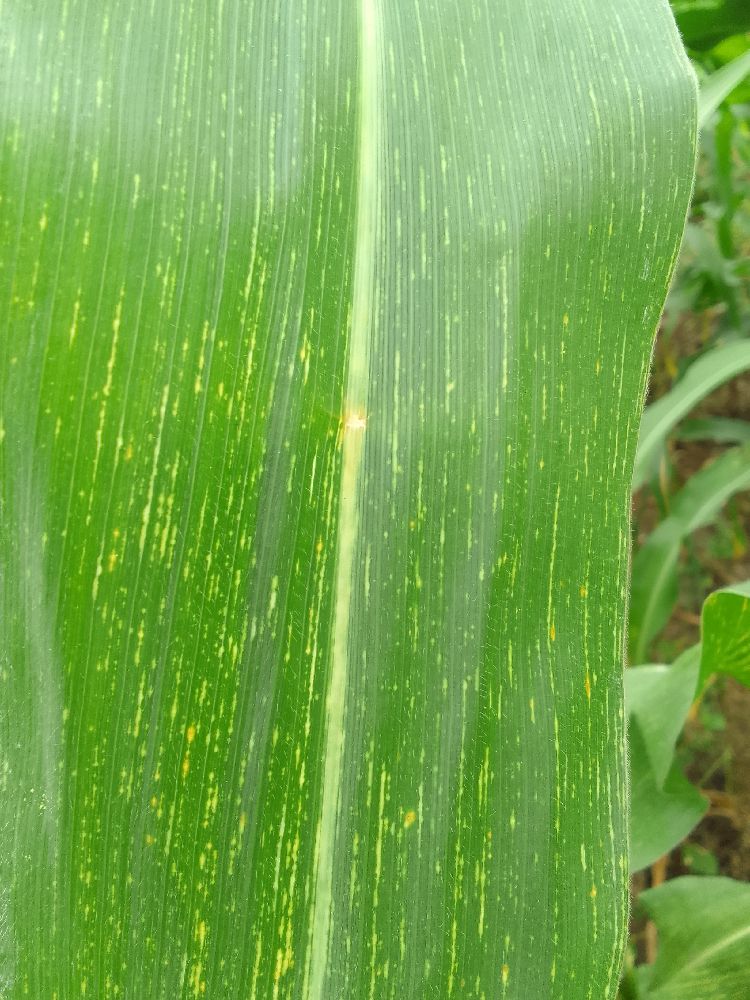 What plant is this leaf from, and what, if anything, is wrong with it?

maize, maize streak virus
